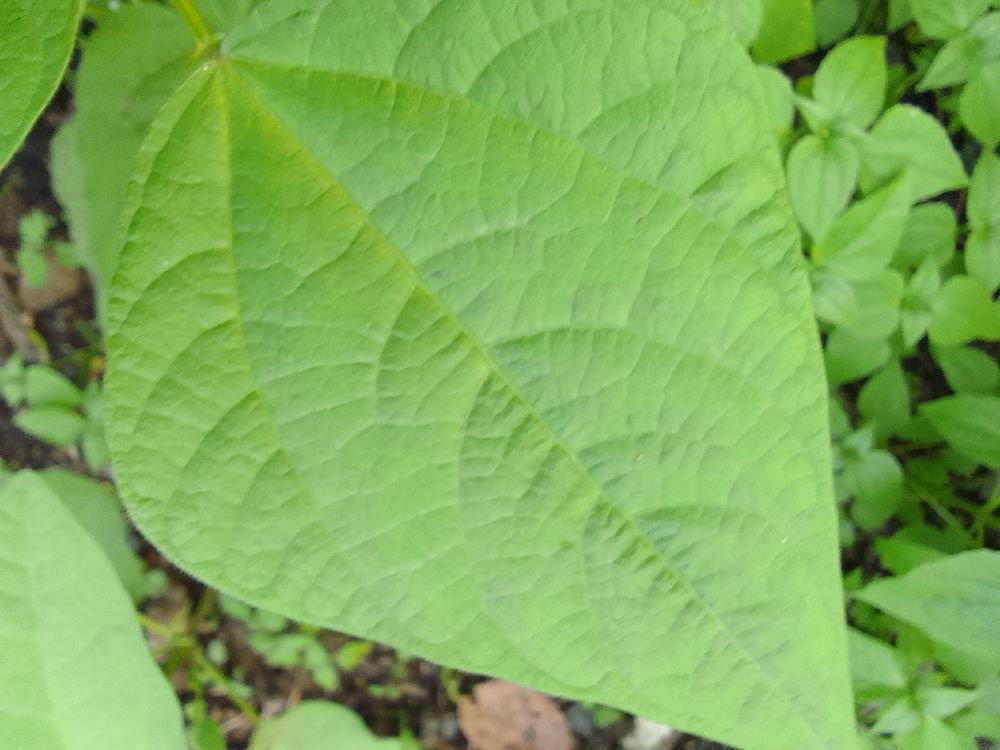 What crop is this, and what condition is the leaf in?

common bean, healthy
